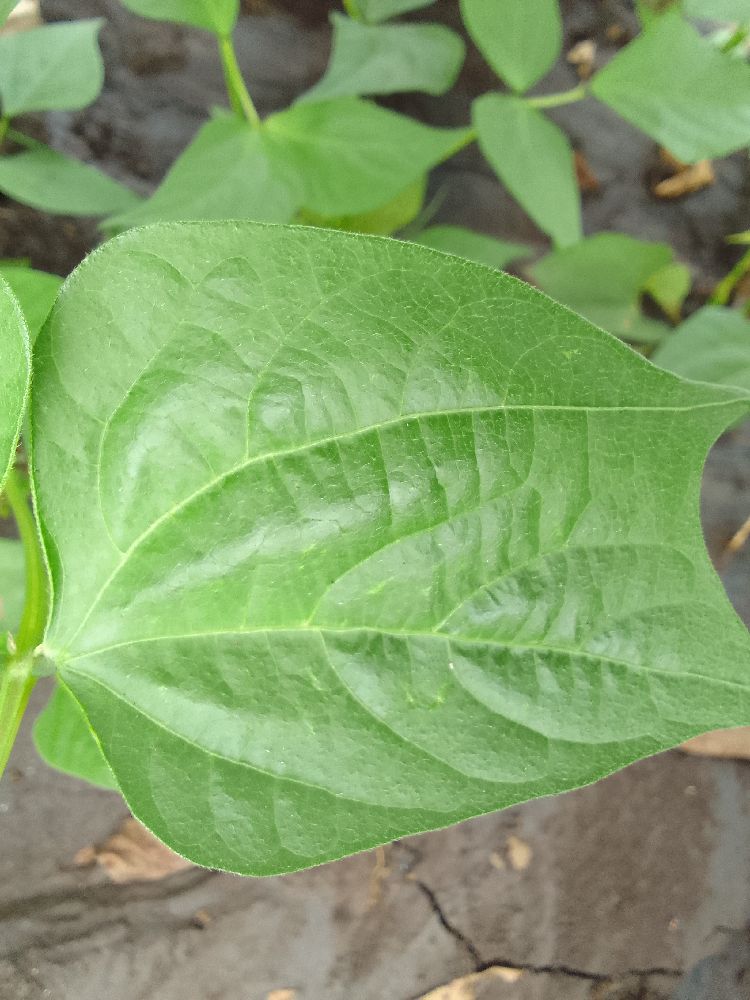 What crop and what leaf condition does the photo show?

common bean, healthy
